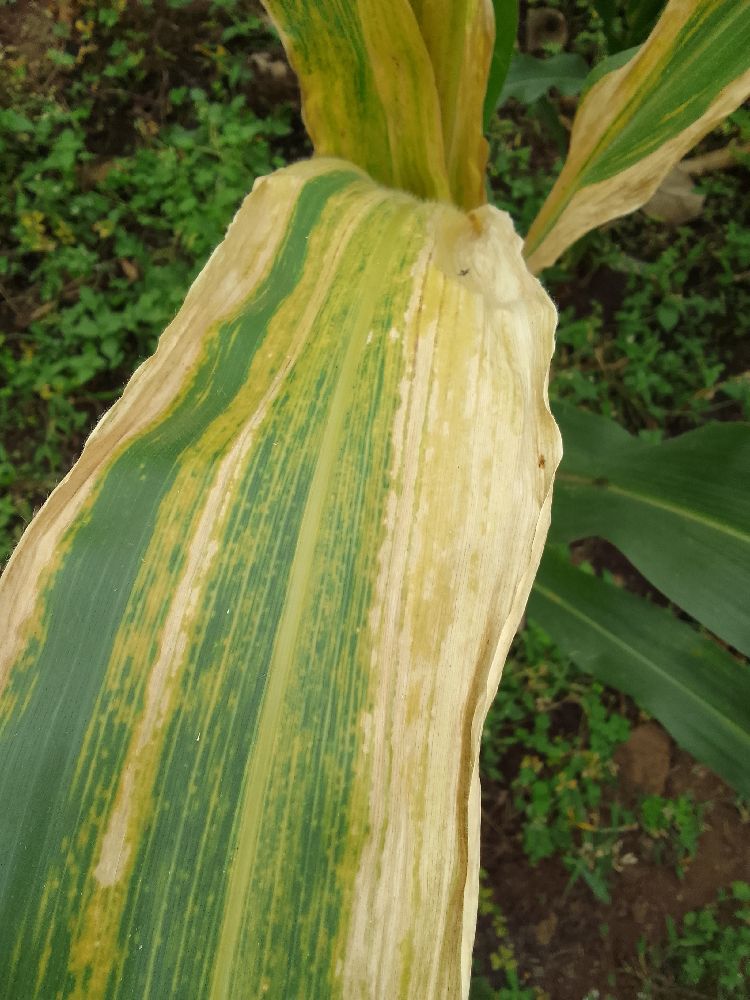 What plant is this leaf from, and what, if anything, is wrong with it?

maize, maize lethal necrosis
